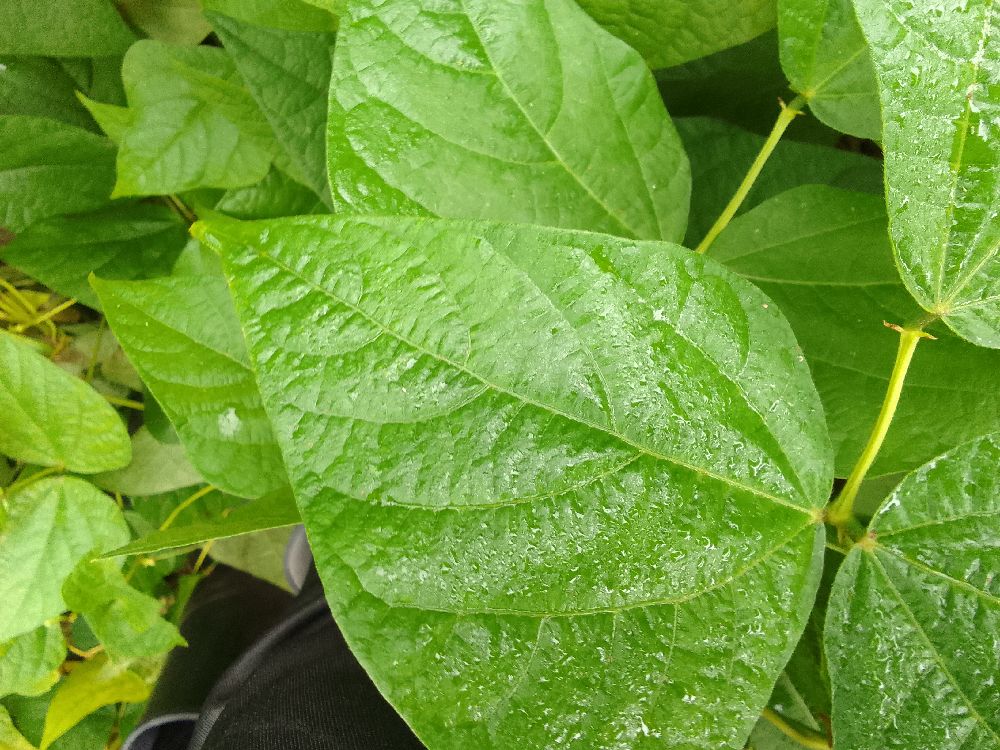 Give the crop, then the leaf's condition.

common bean, healthy
